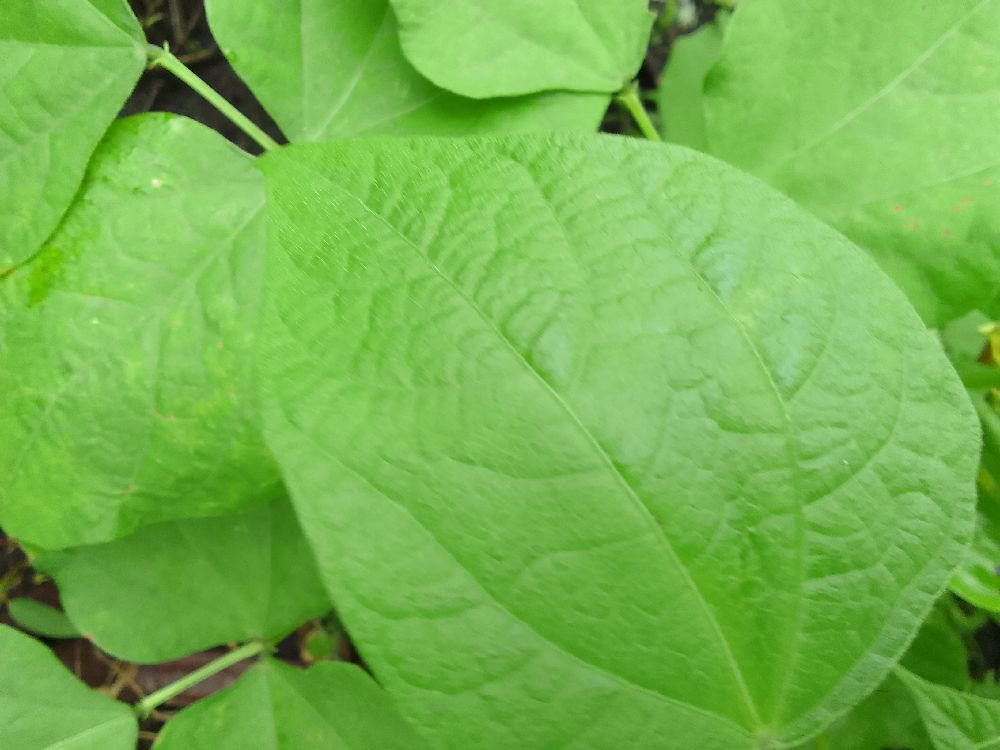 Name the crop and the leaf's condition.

common bean, healthy
